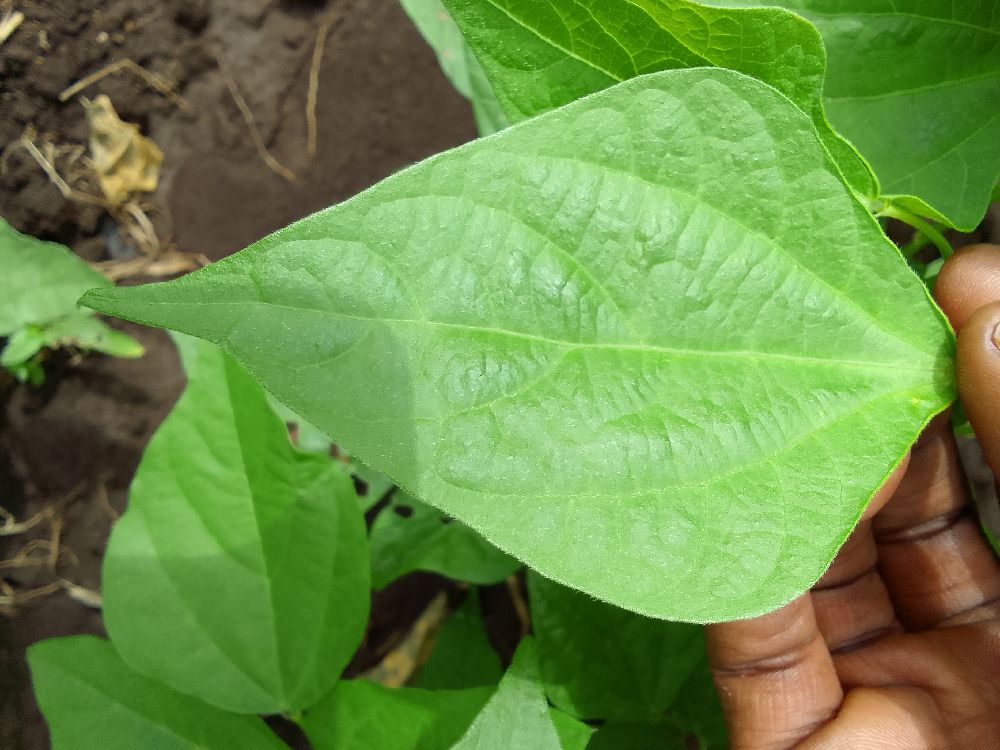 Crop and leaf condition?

common bean, healthy
